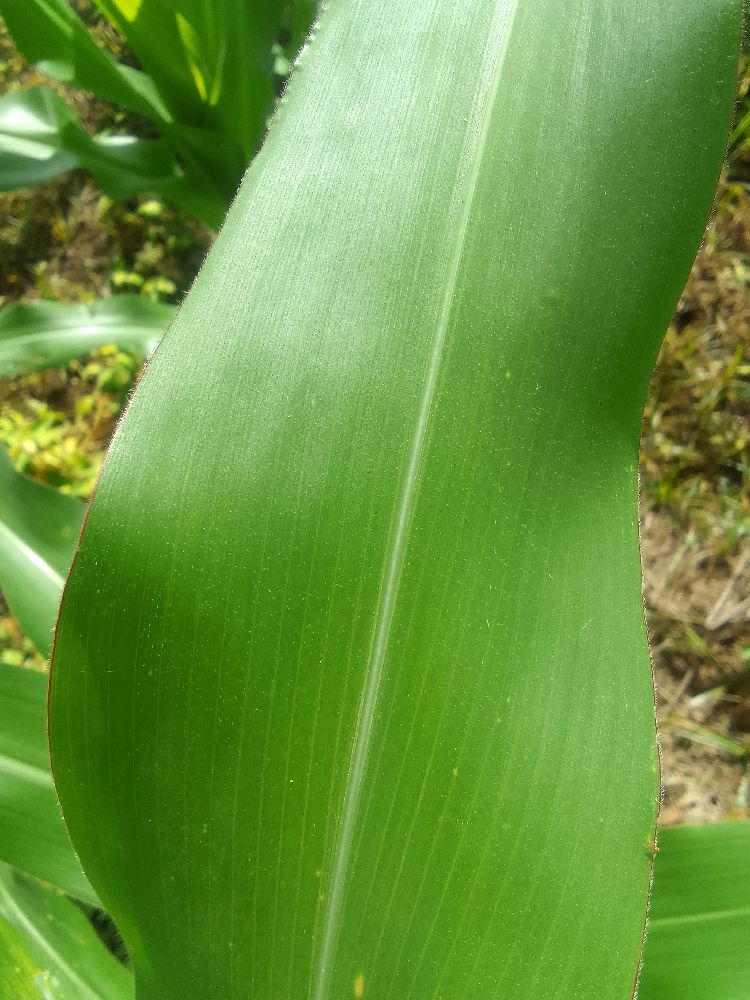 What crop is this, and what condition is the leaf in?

maize, healthy
